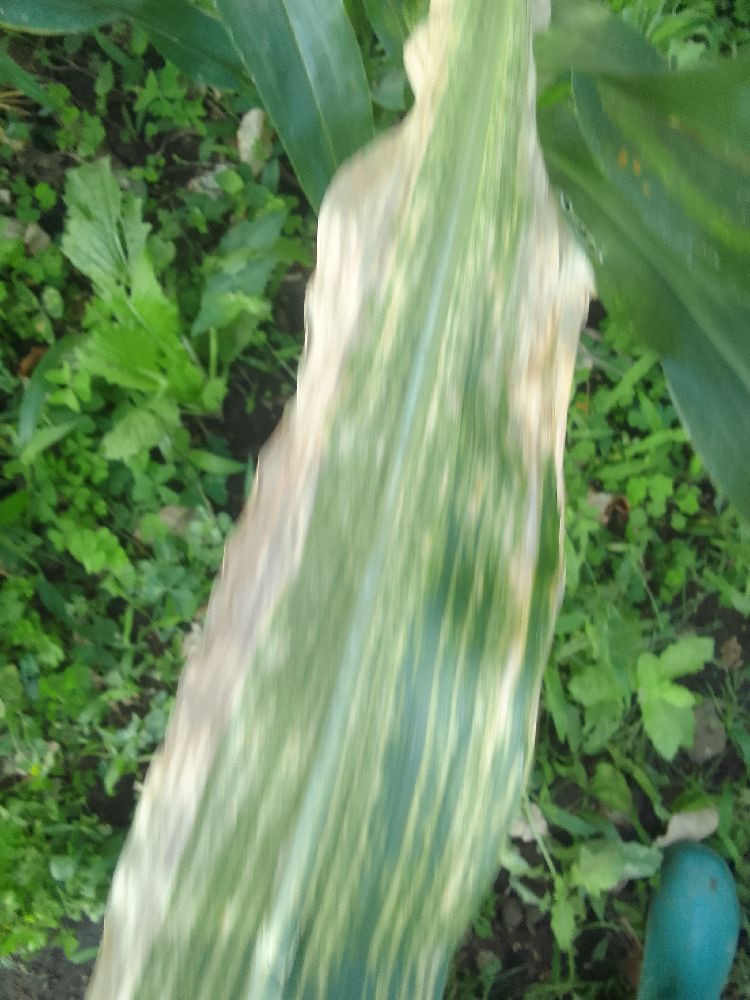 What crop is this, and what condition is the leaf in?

maize, maize lethal necrosis
